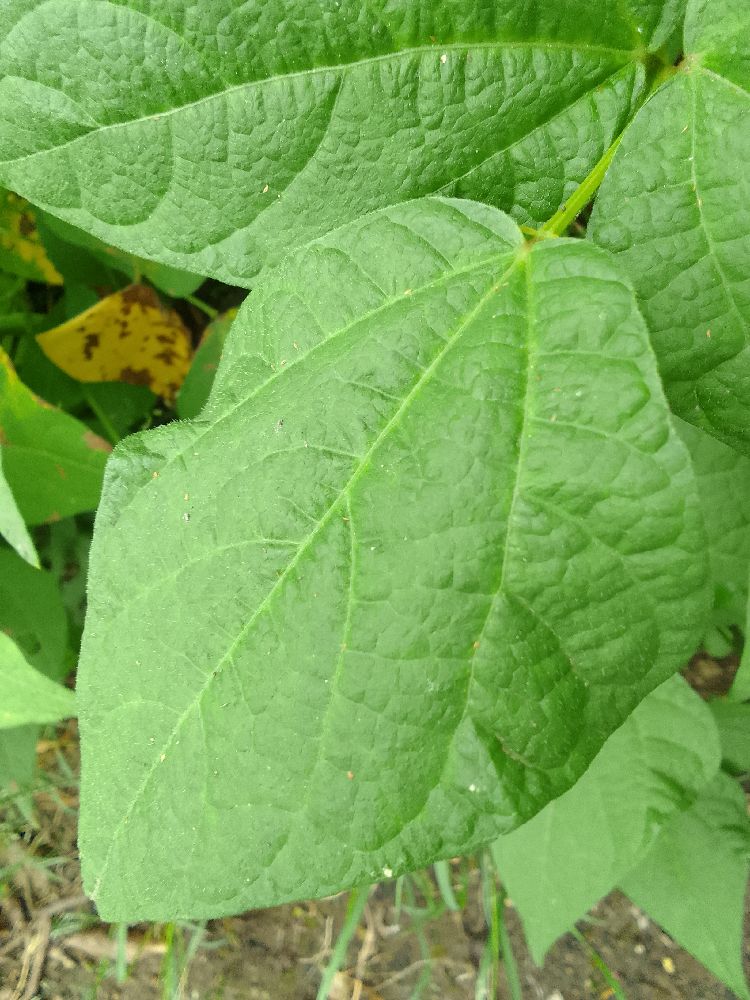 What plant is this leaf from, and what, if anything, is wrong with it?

common bean, healthy
